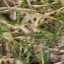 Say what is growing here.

grass
